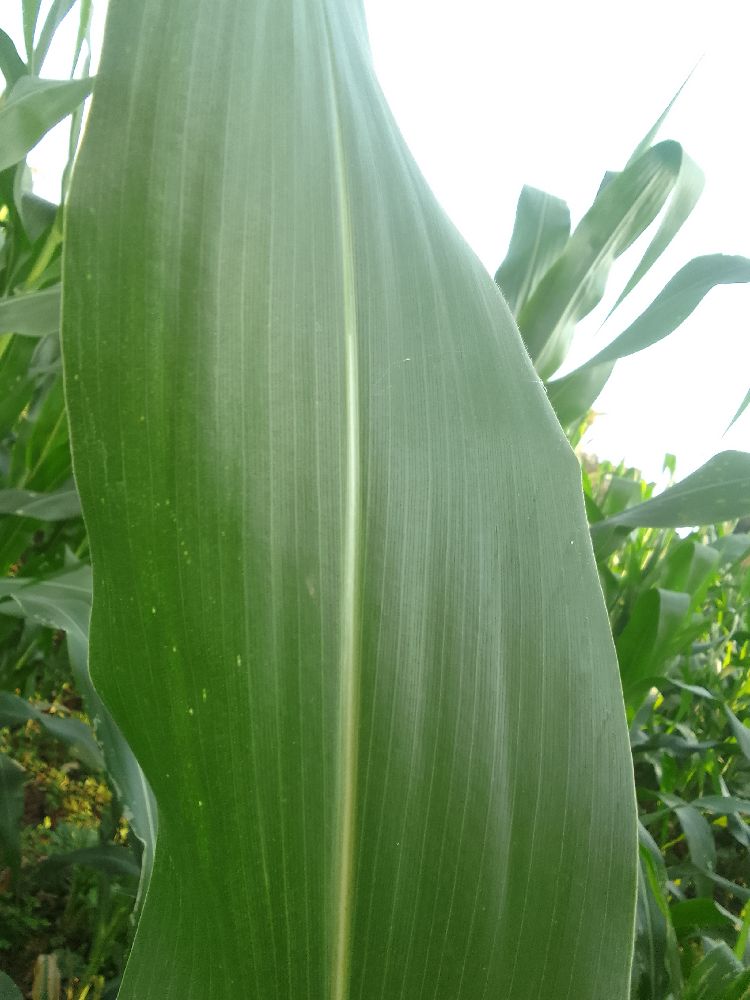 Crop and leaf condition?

maize, healthy
